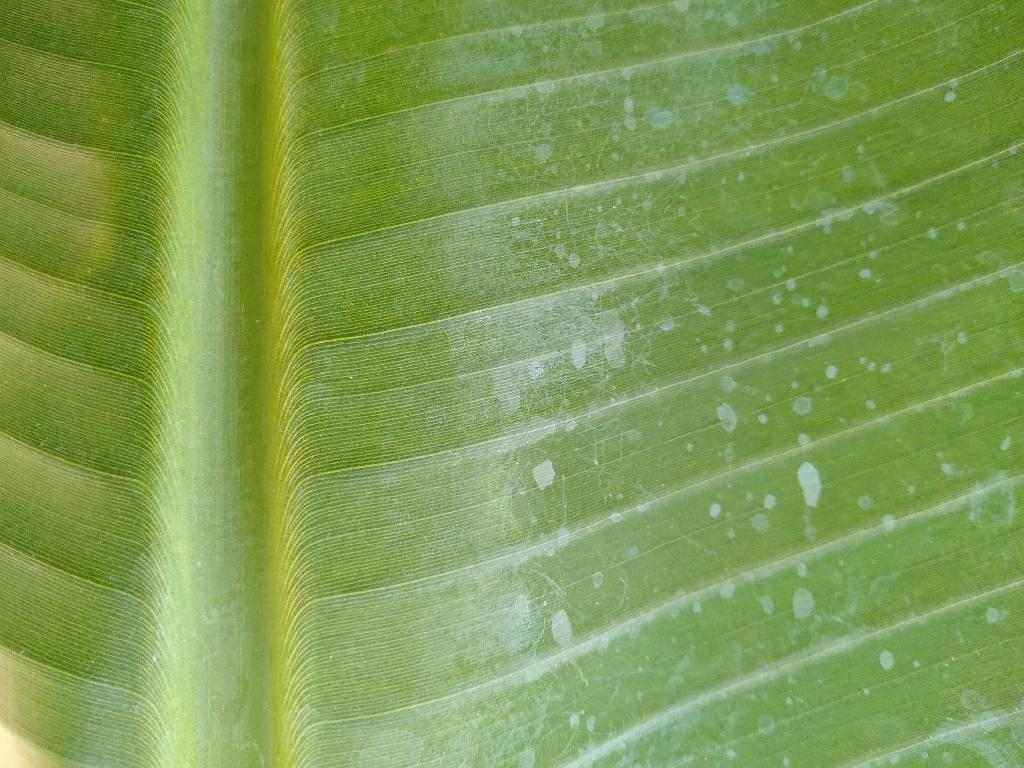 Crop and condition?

banana, healthy
